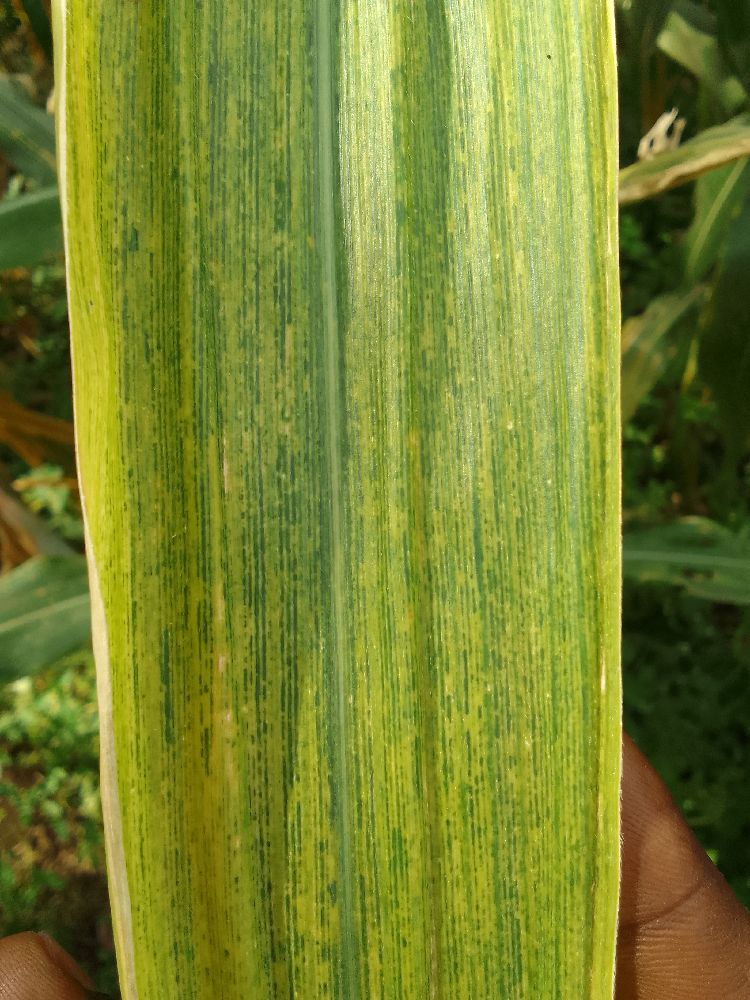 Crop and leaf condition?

maize, maize lethal necrosis
